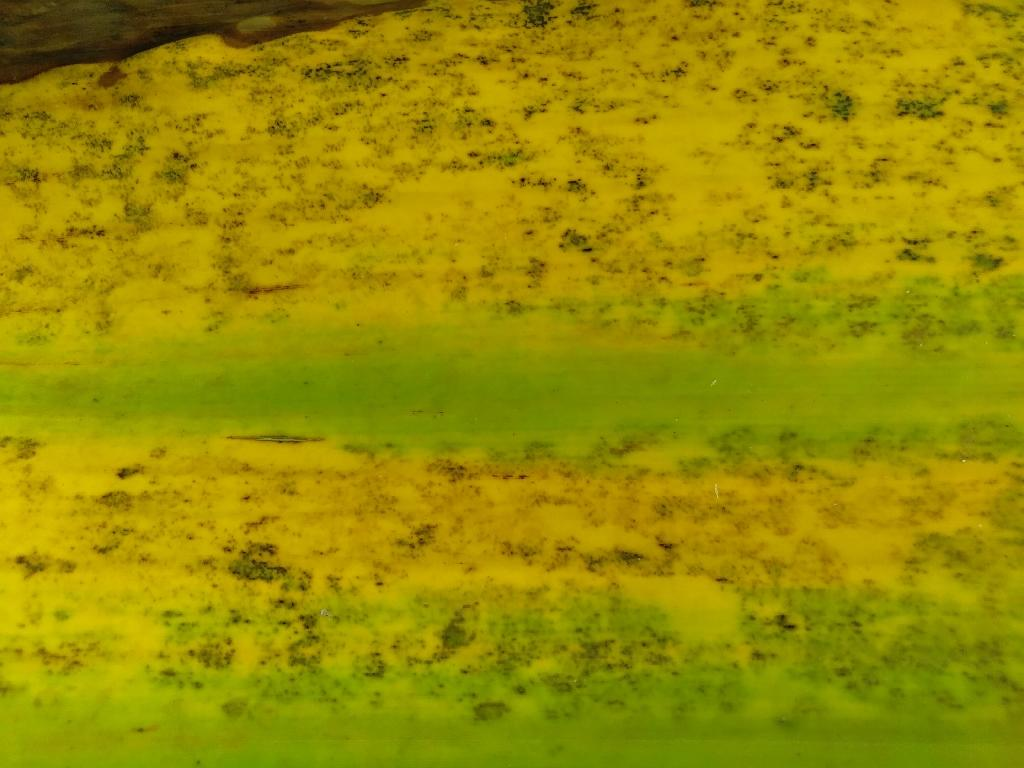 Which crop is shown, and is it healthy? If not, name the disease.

banana, black sigatoka
